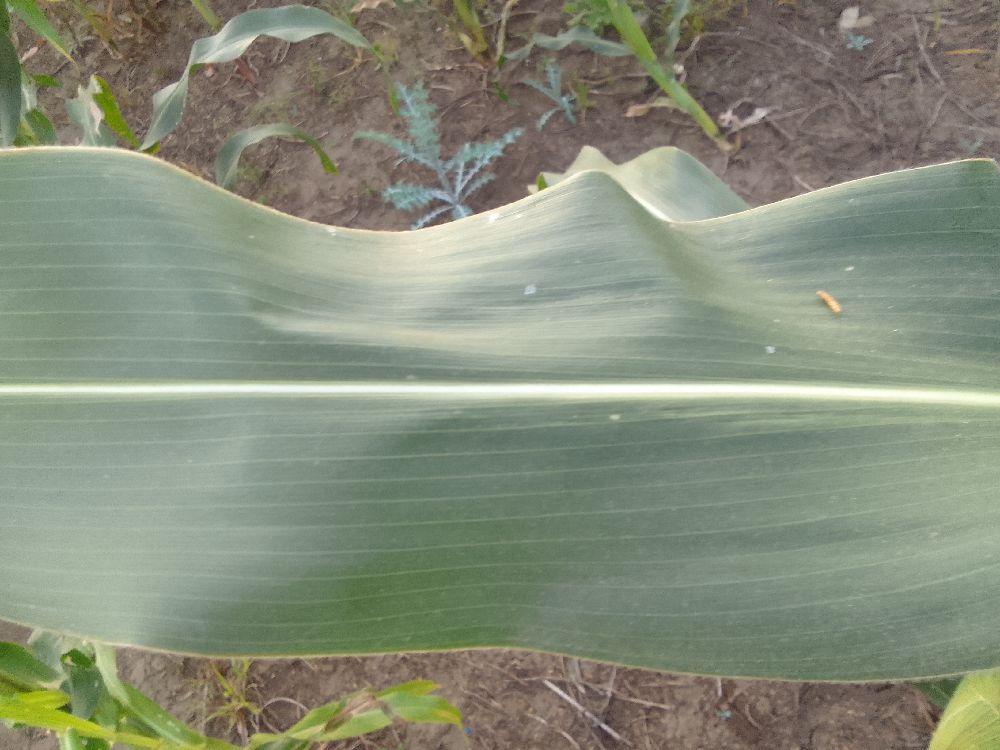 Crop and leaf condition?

maize, healthy
